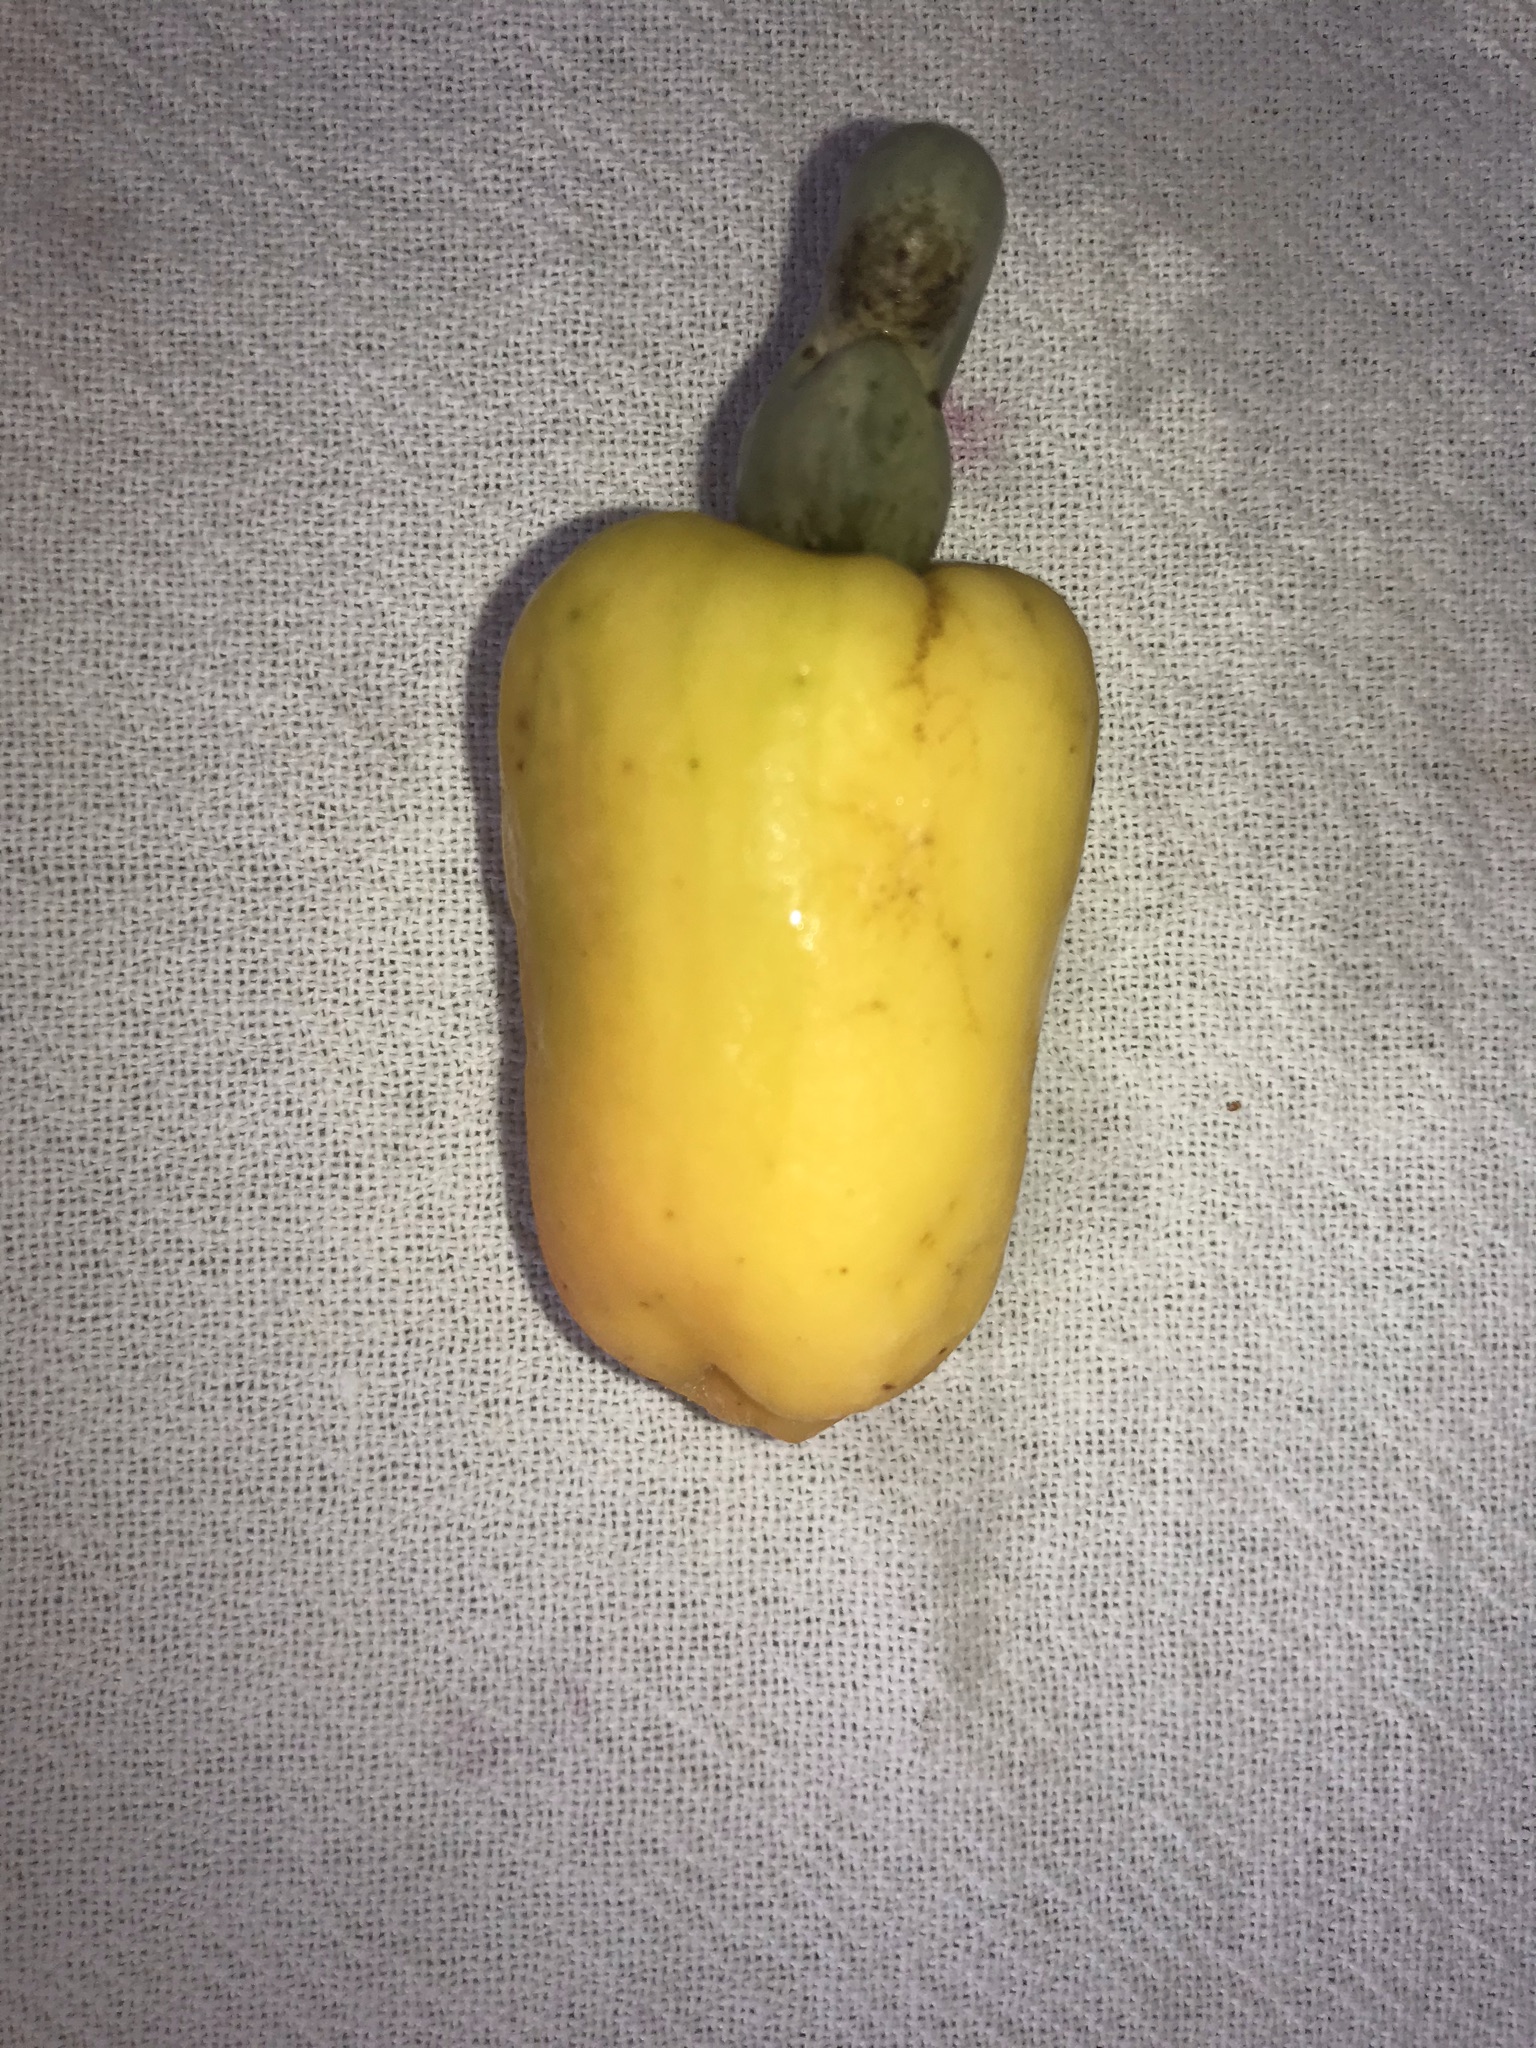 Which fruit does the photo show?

caju amarelo
